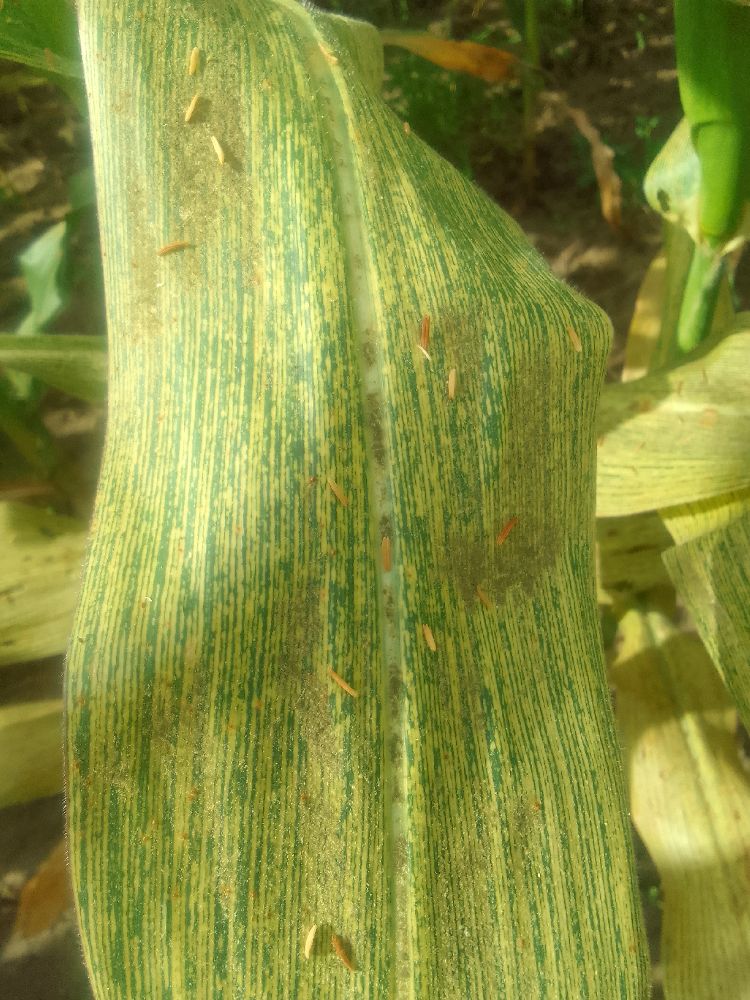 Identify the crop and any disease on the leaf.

maize, maize streak virus
